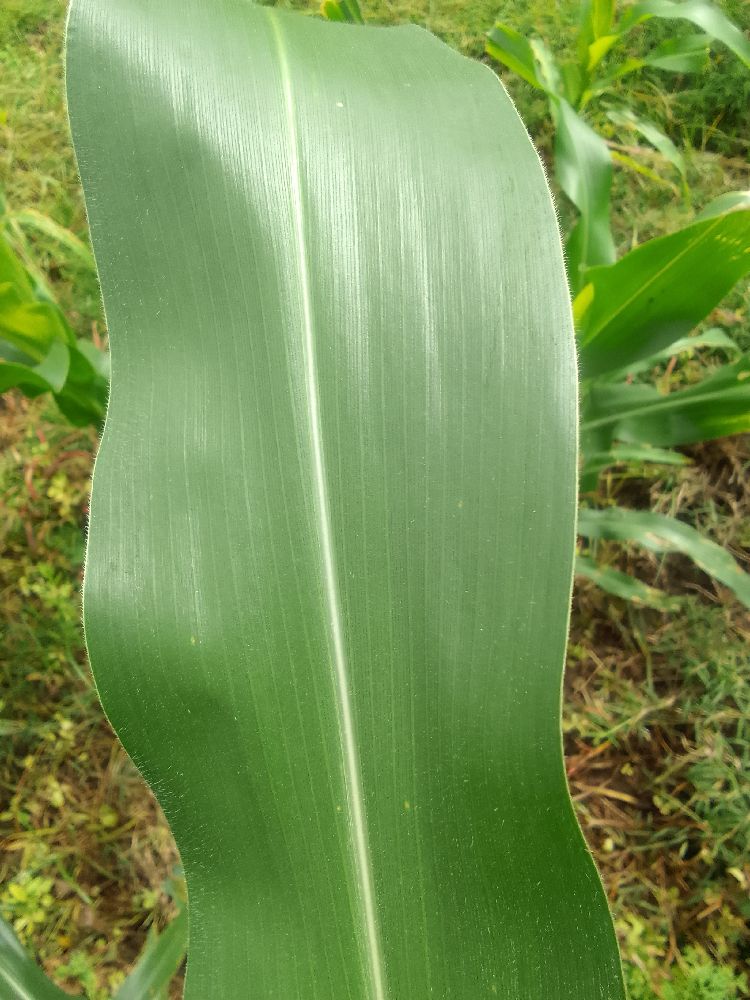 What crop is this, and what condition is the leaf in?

maize, healthy
